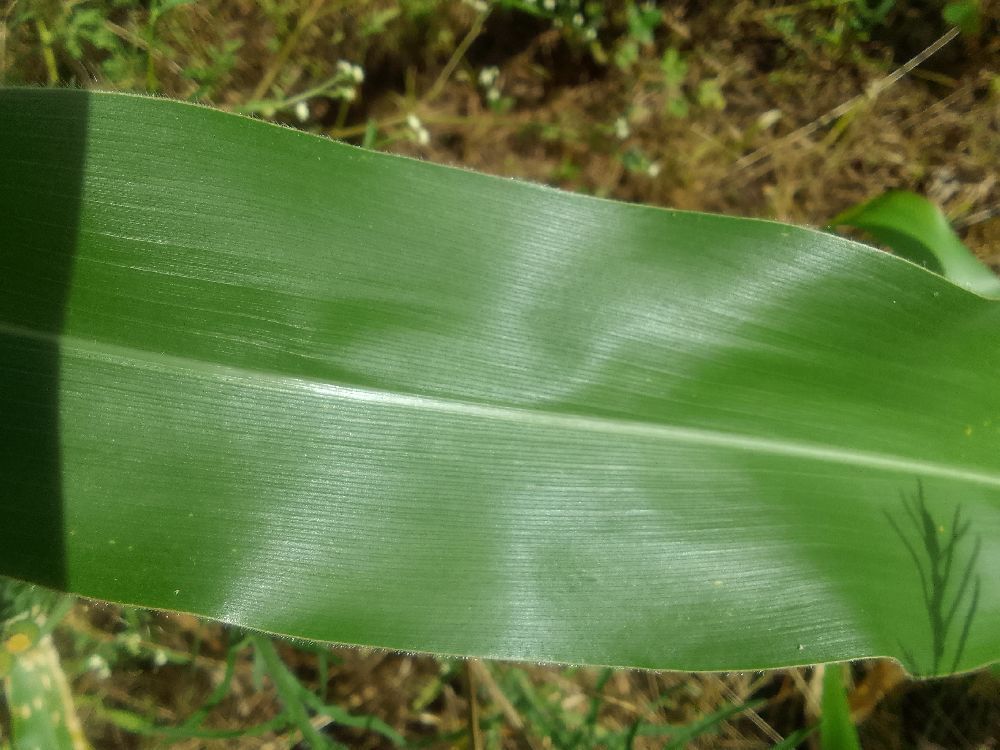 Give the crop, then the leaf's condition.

maize, healthy
